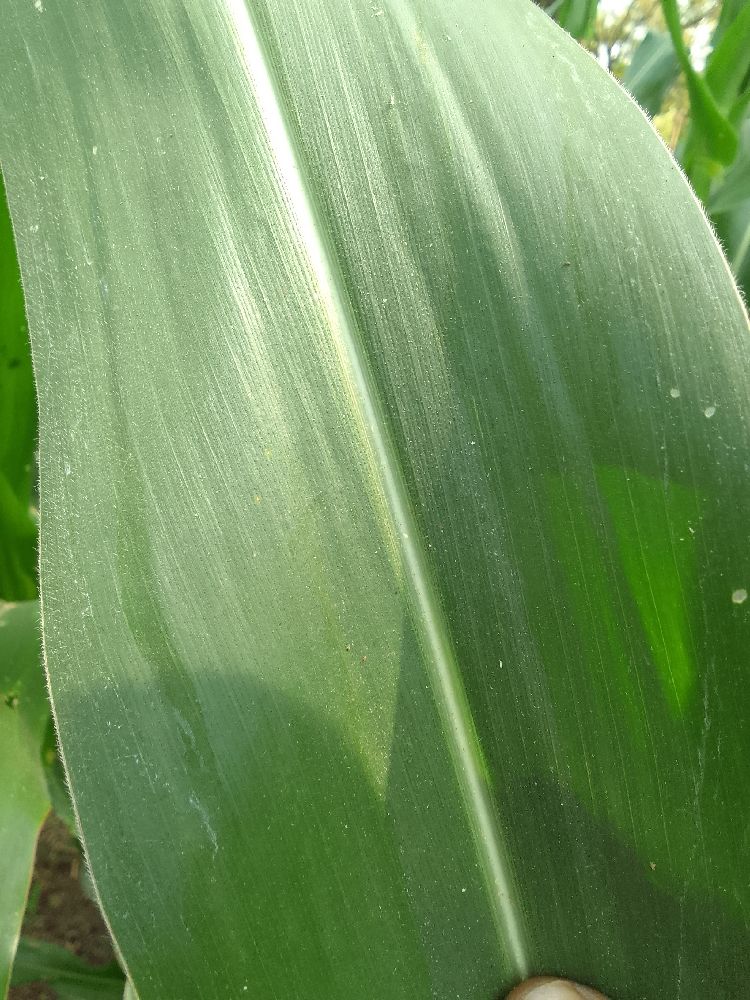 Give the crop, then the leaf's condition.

maize, healthy
